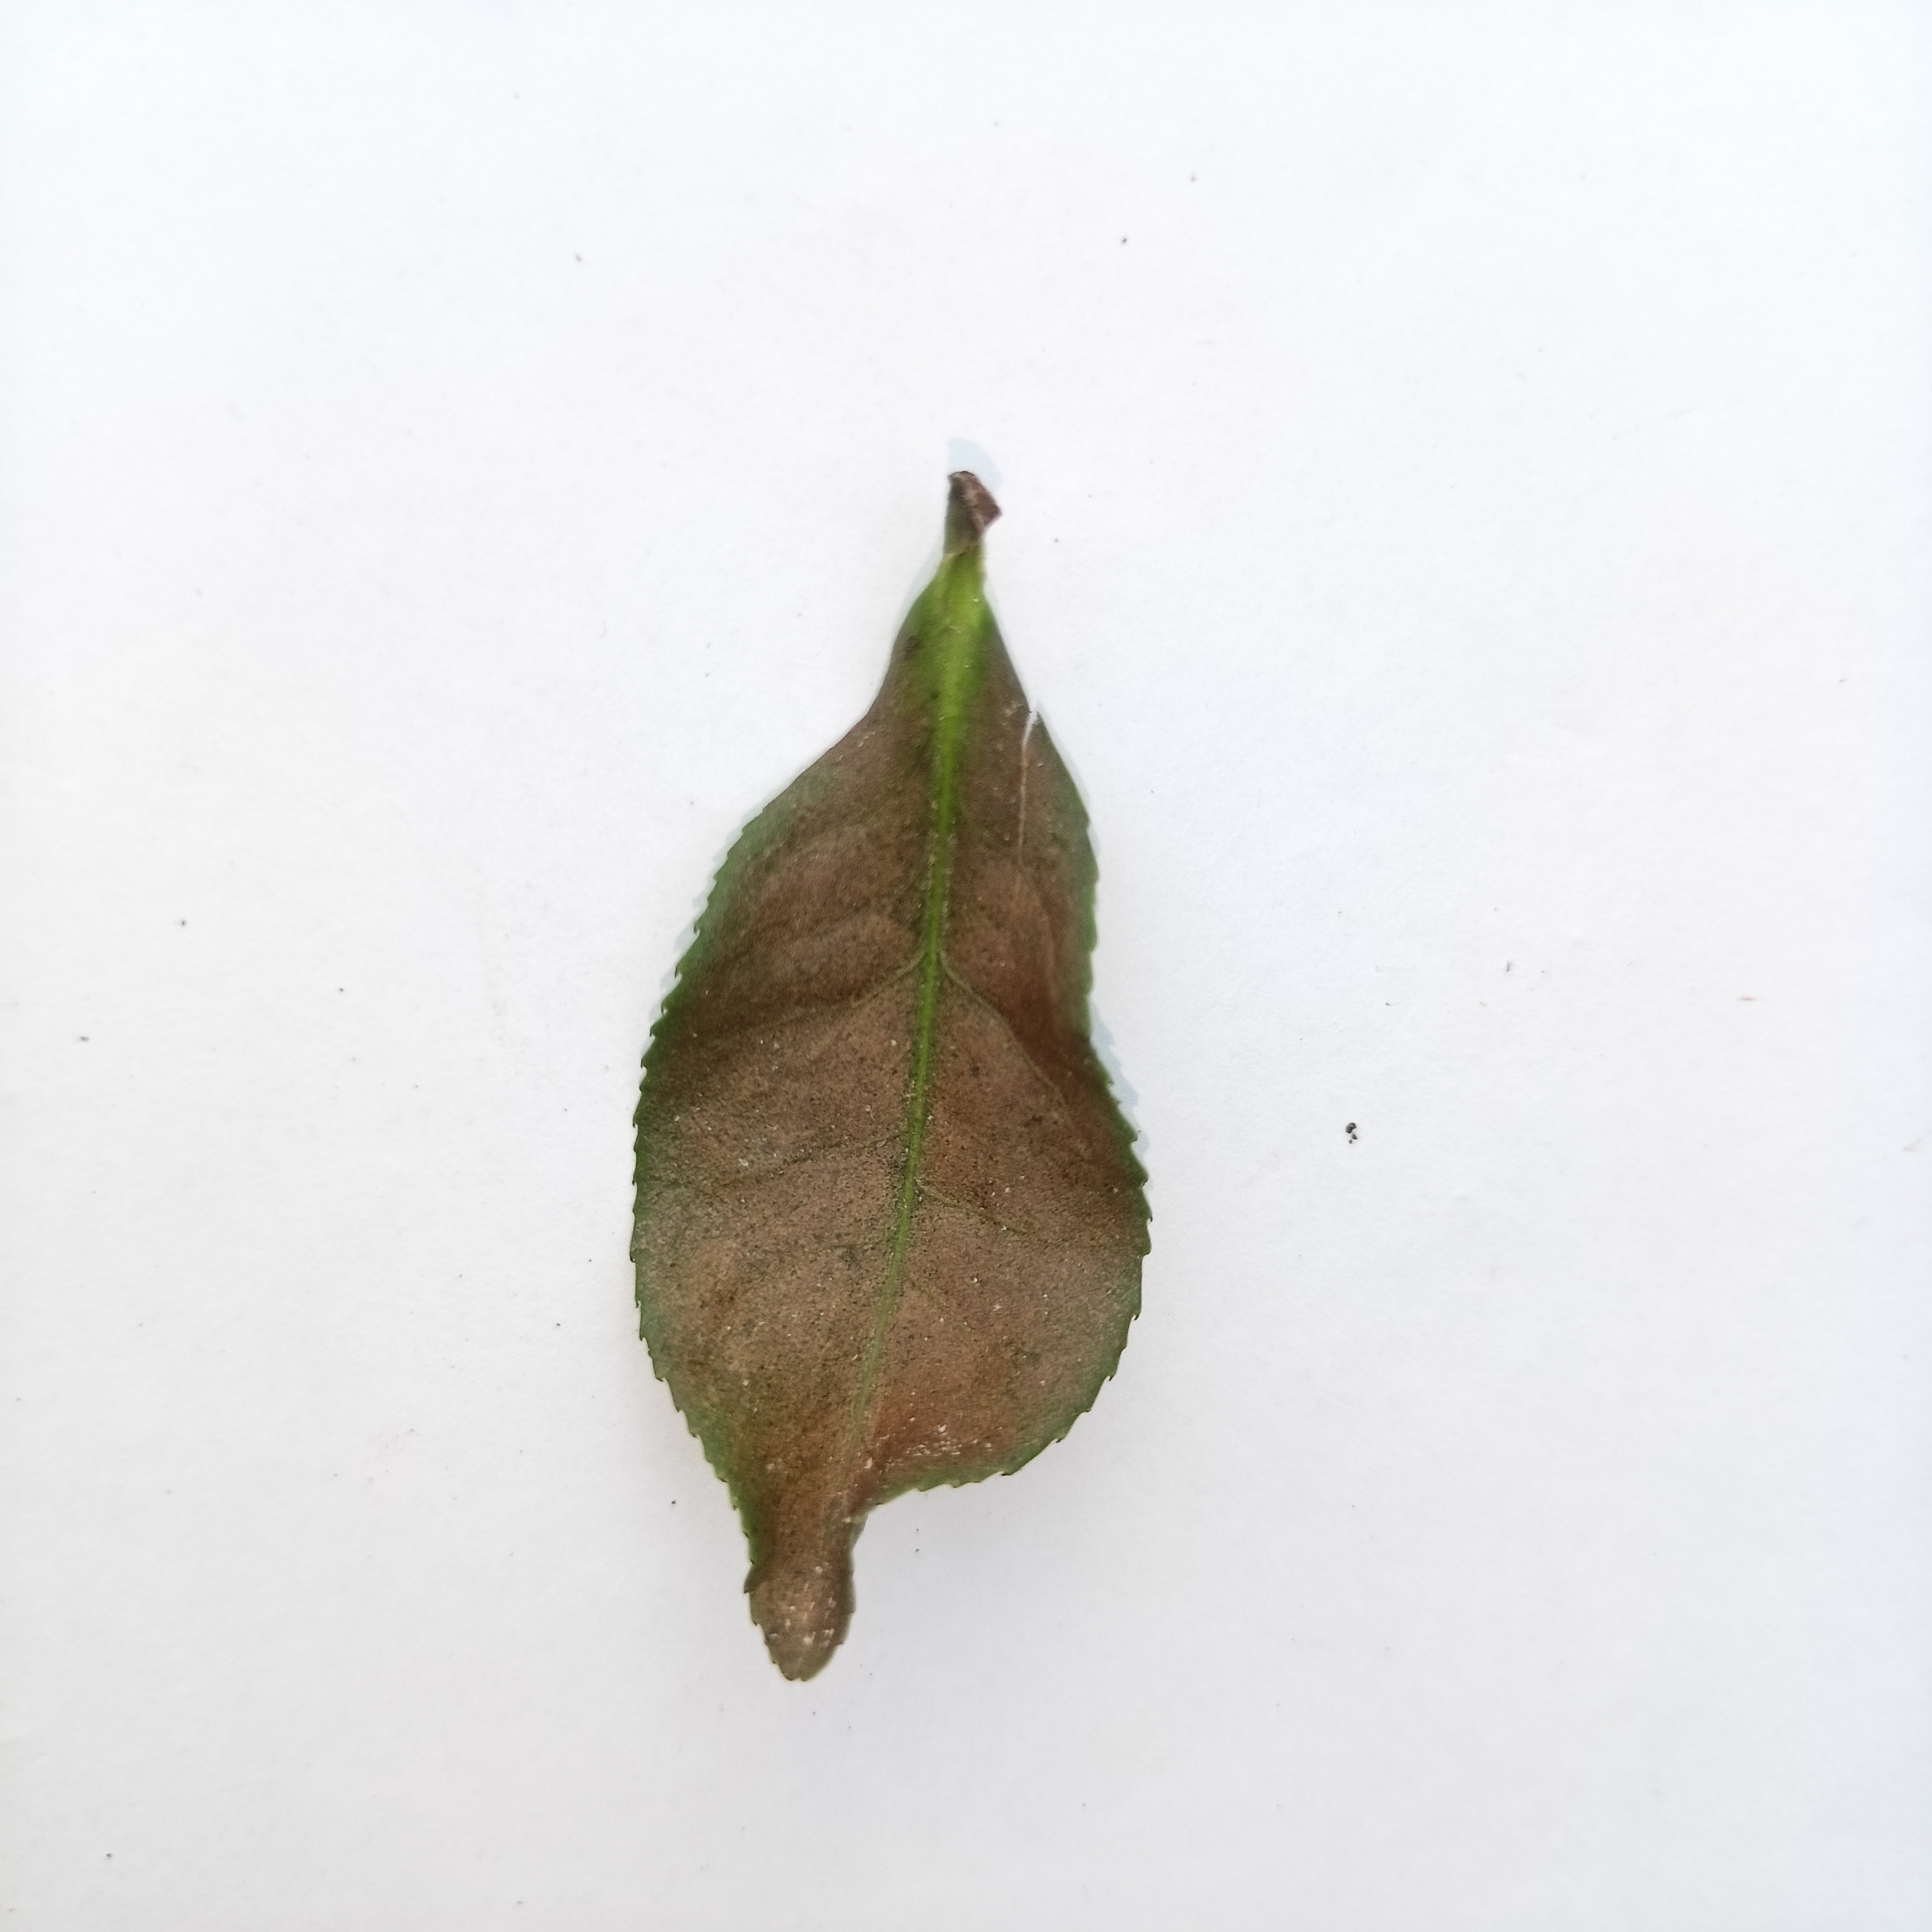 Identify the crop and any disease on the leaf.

tea, red rust
